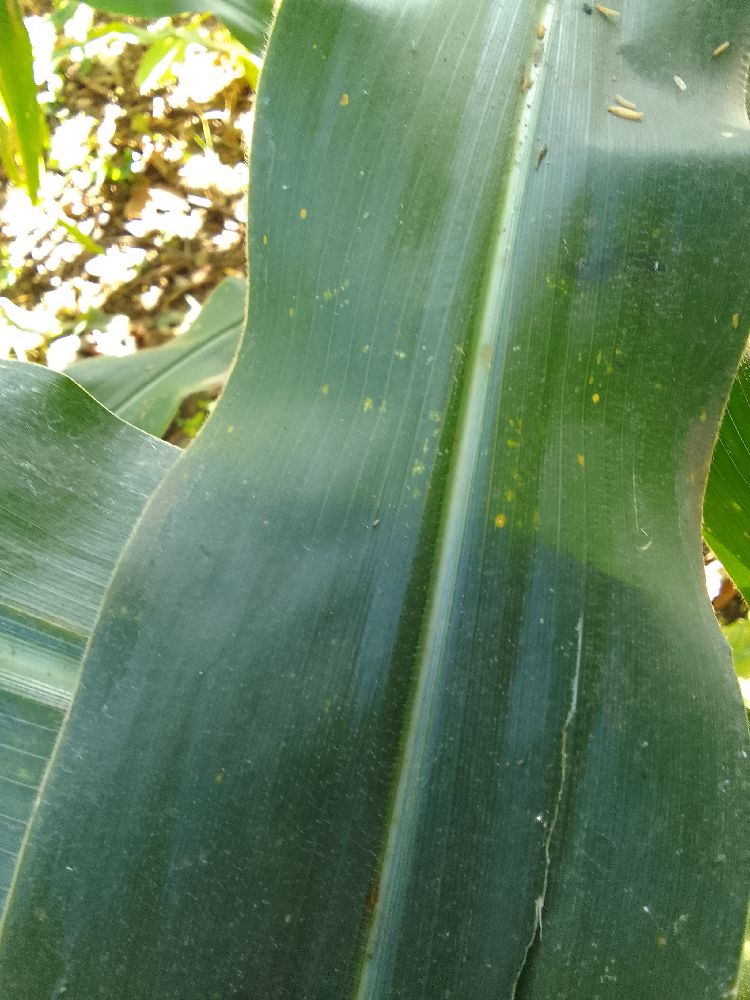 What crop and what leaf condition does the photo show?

maize, healthy
